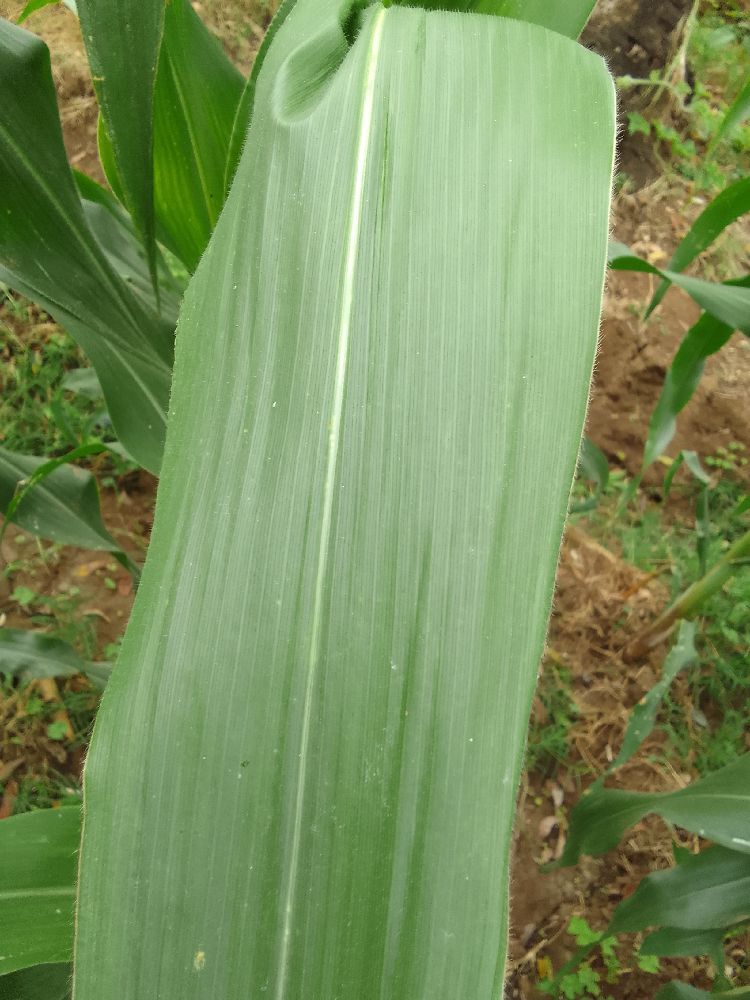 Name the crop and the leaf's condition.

maize, healthy
